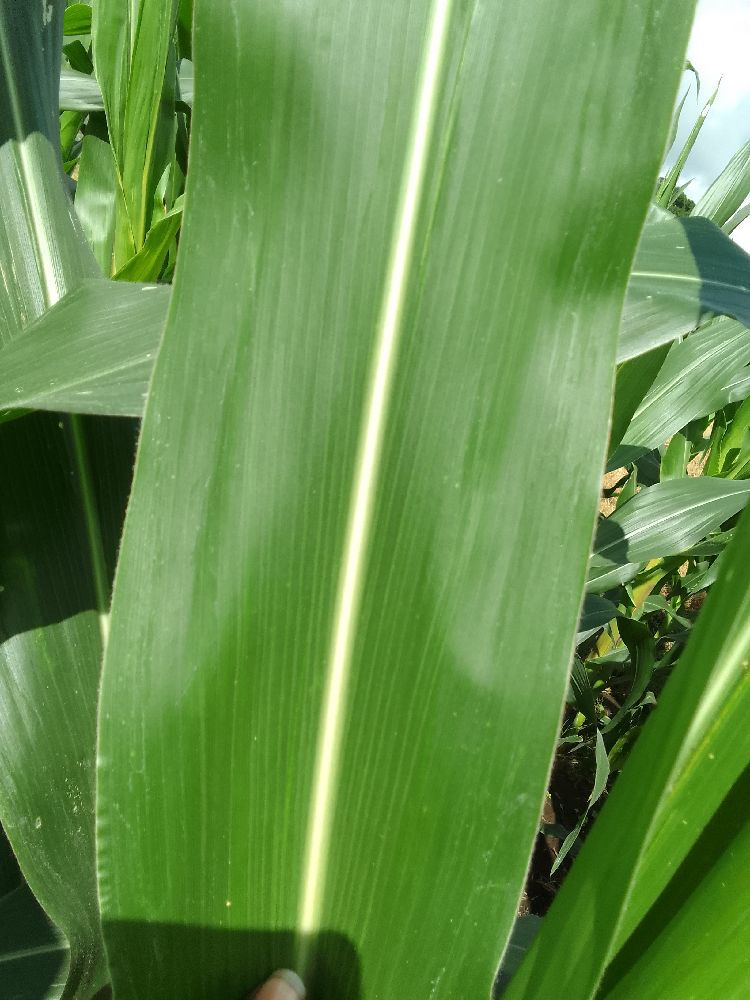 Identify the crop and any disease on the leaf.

maize, healthy
